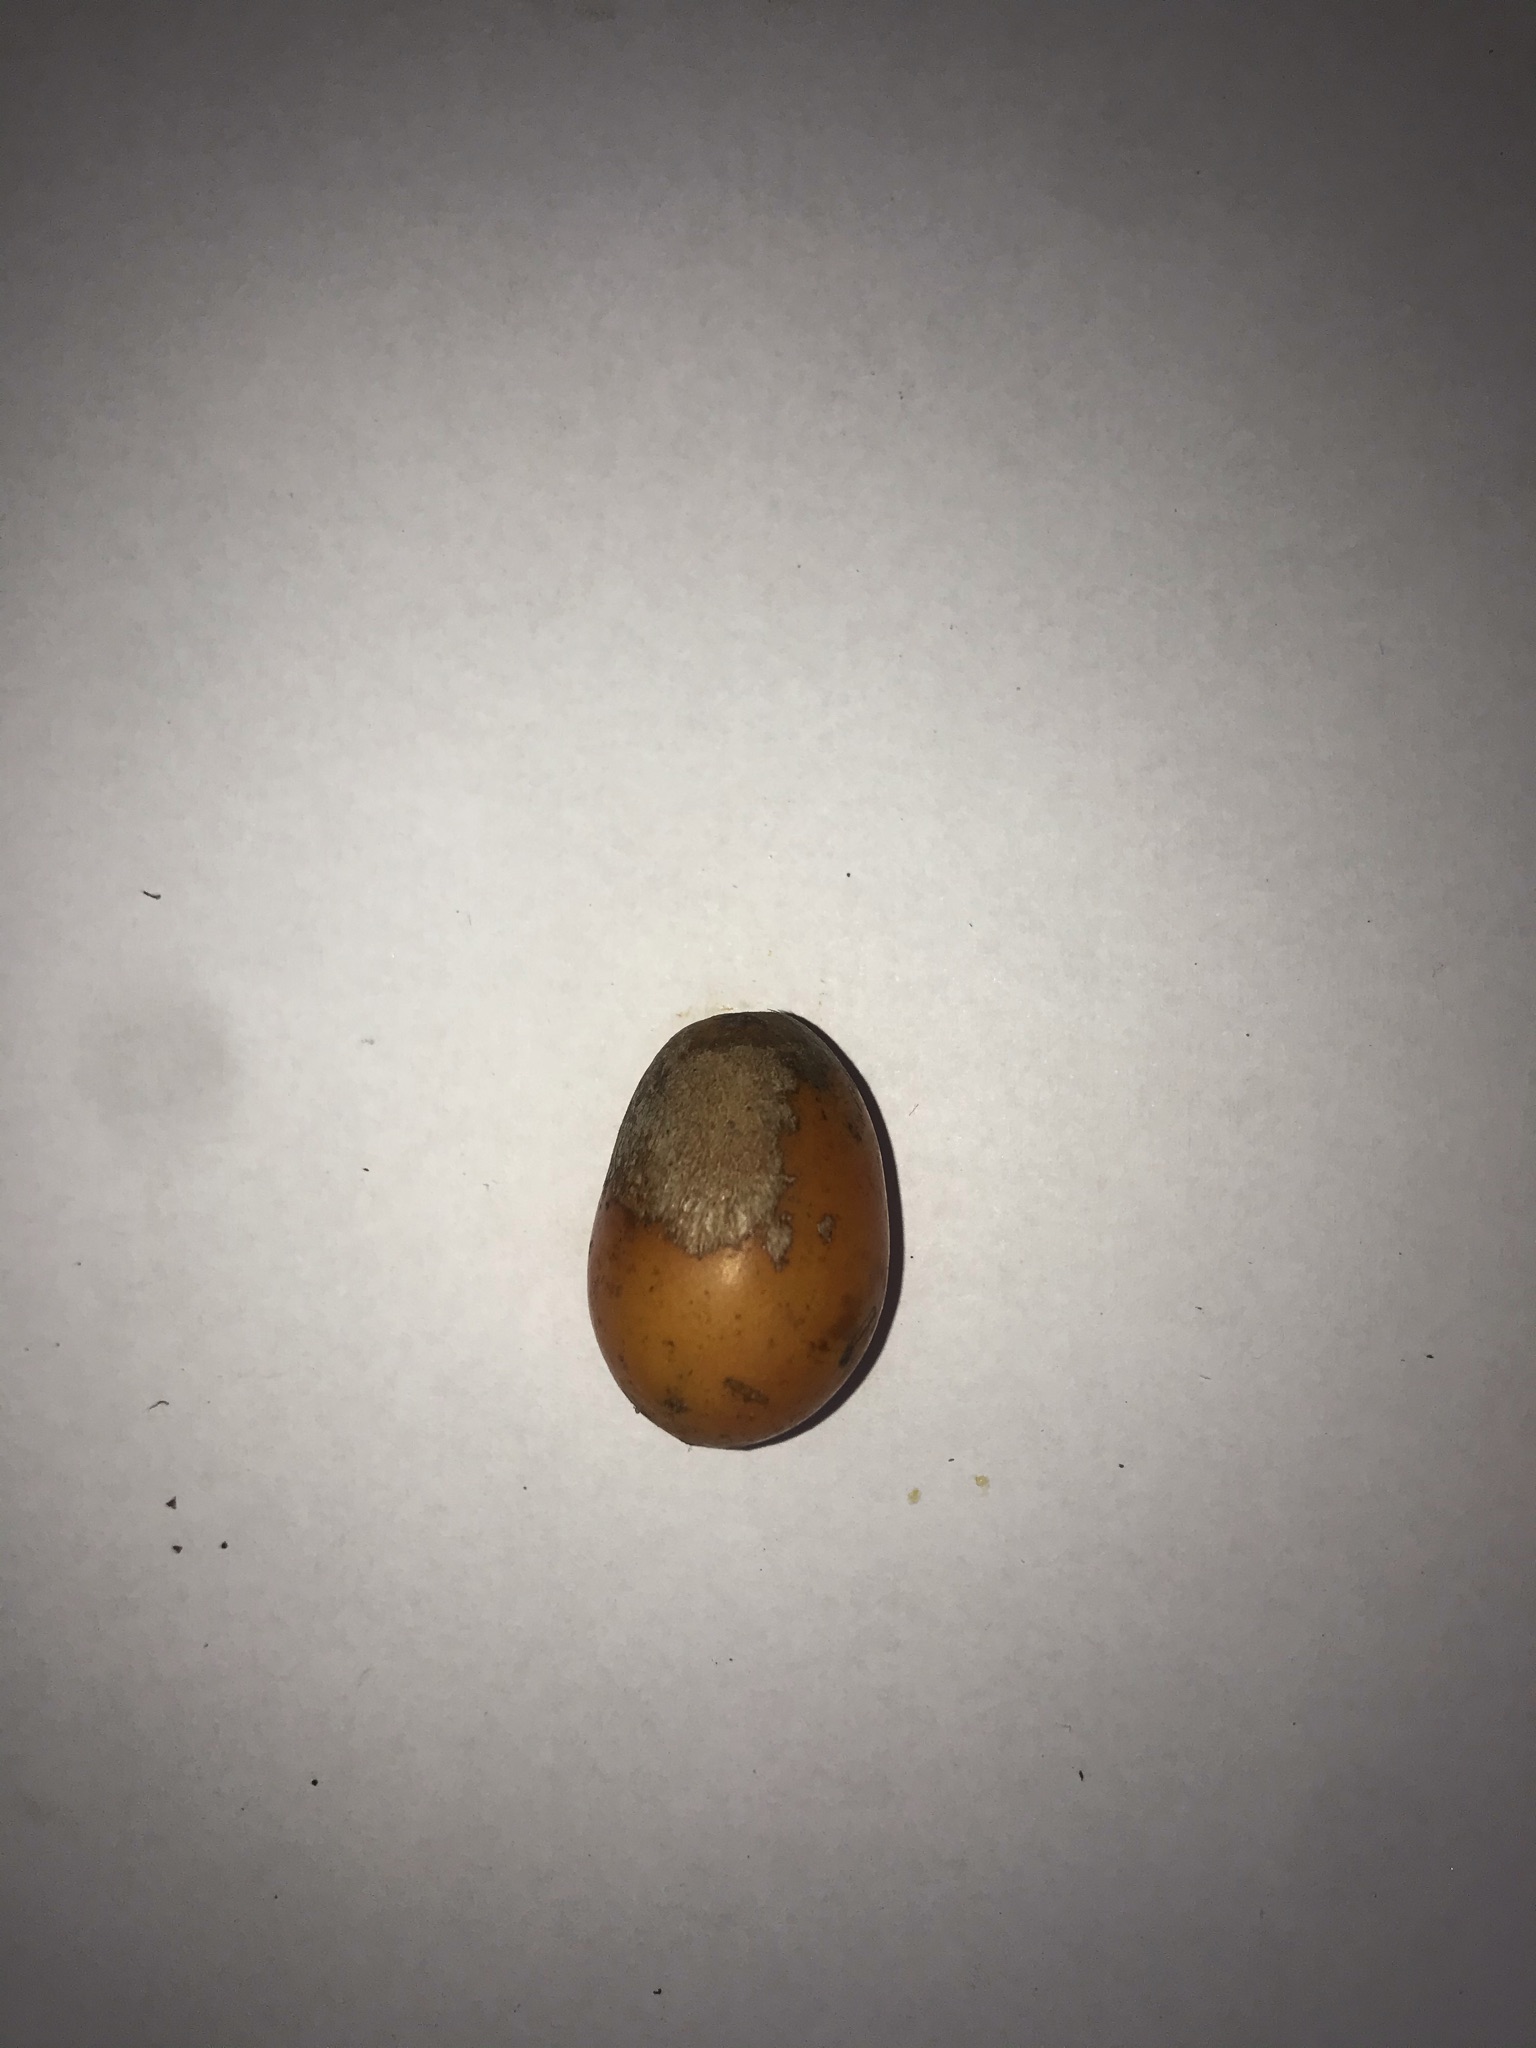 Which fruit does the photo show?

siriguela
